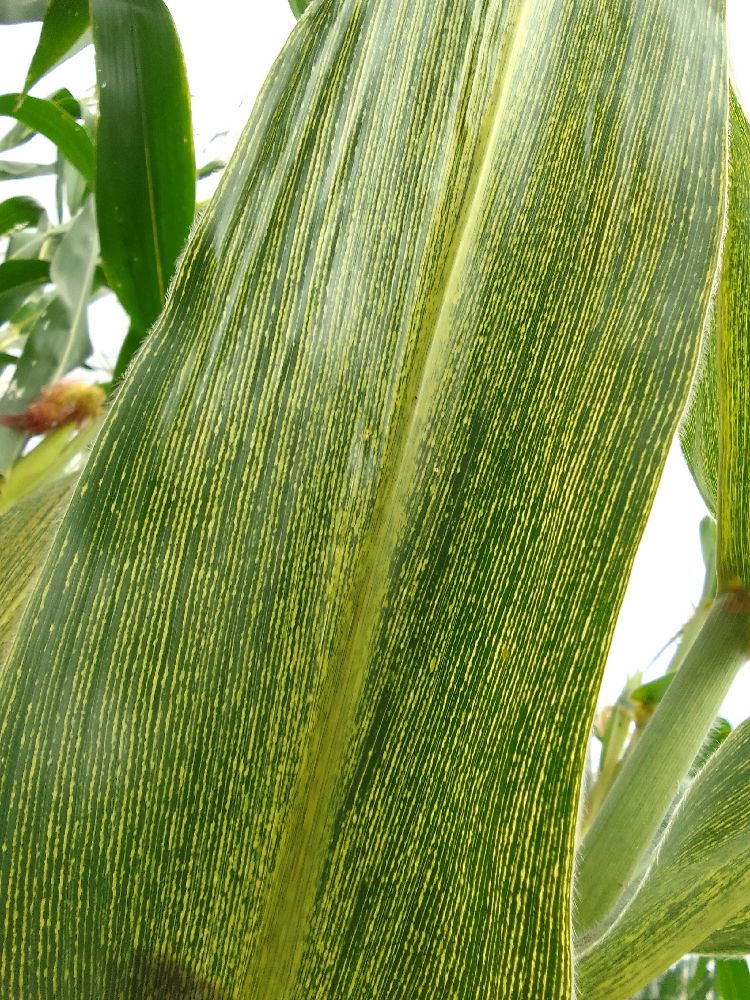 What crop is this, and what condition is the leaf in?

maize, maize streak virus
